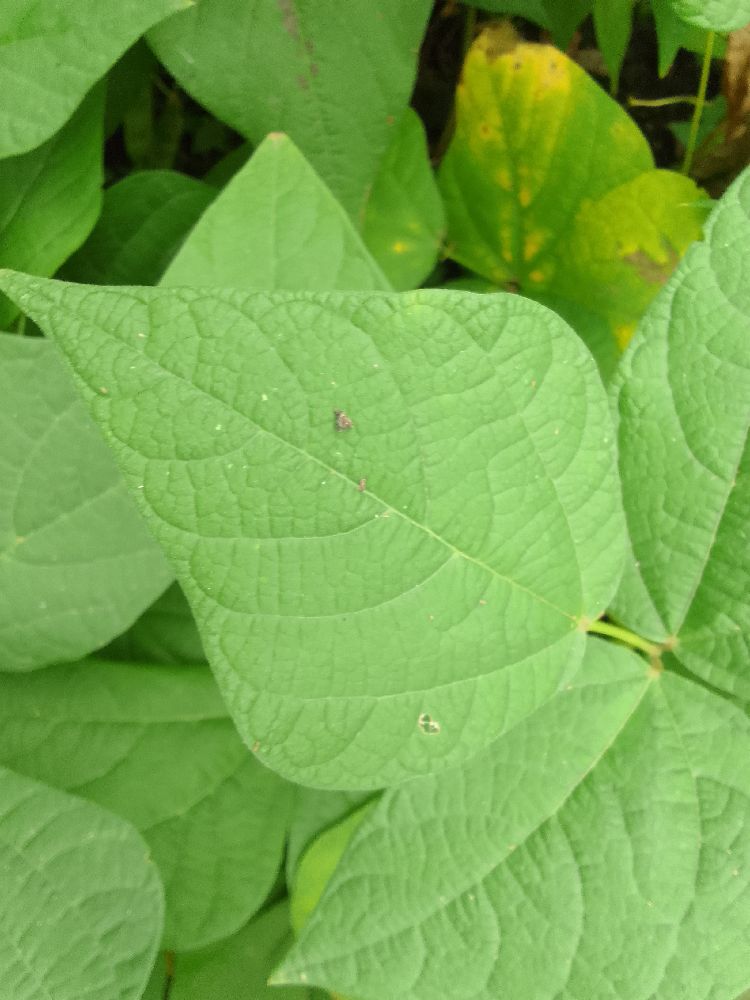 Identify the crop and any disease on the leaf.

common bean, healthy
